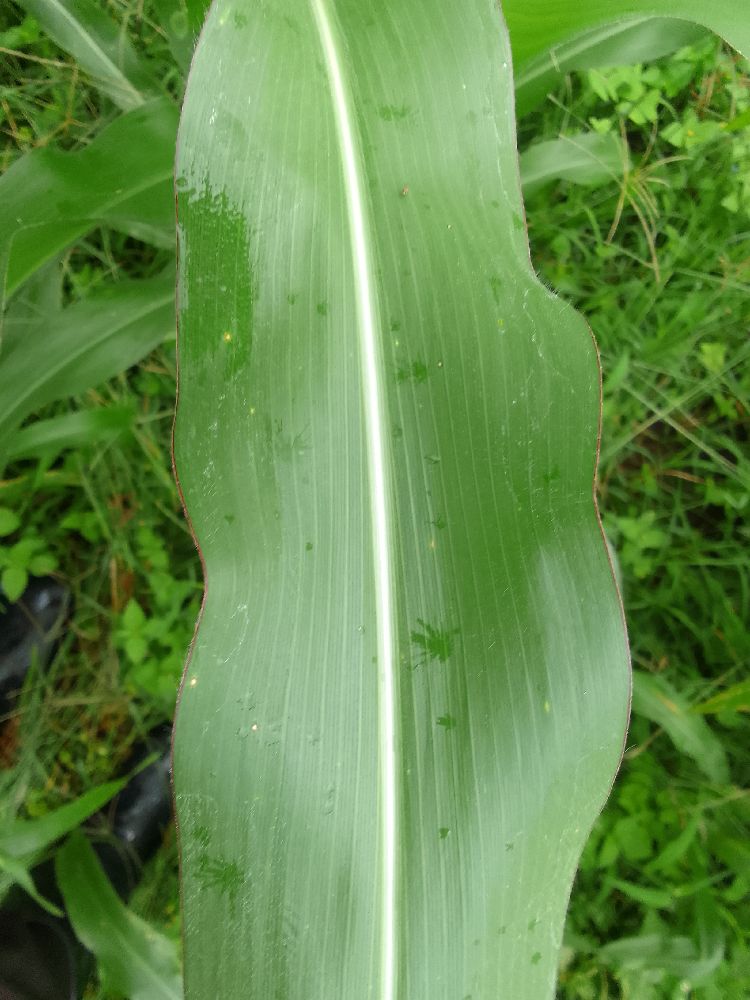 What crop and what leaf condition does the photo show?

maize, healthy
